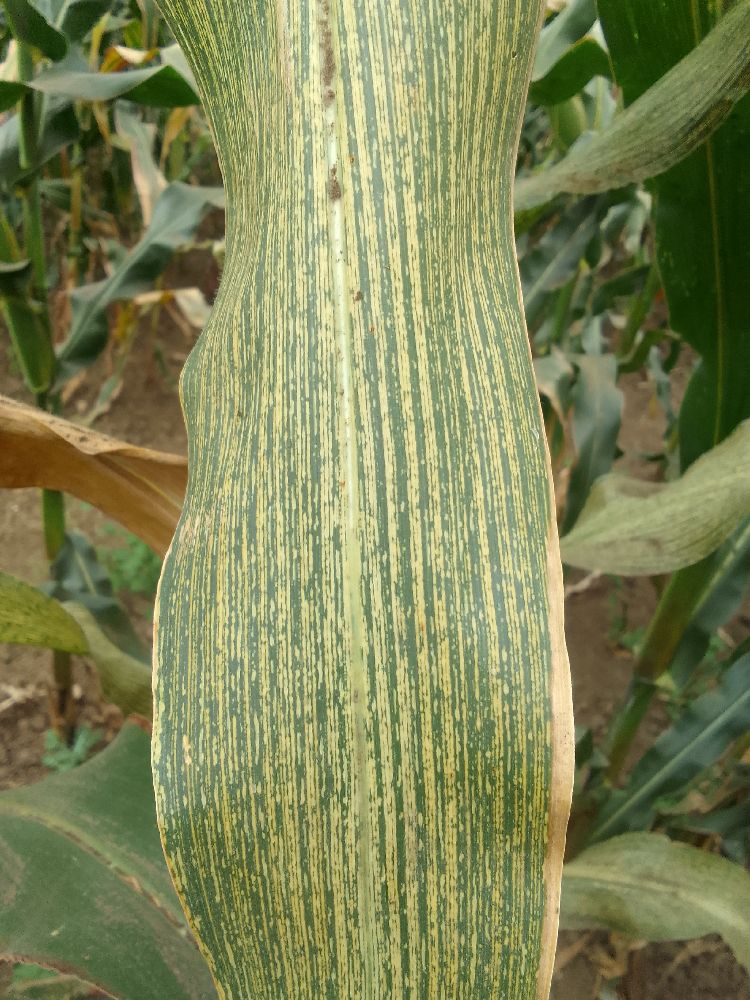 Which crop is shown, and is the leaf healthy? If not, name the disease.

maize, maize streak virus
